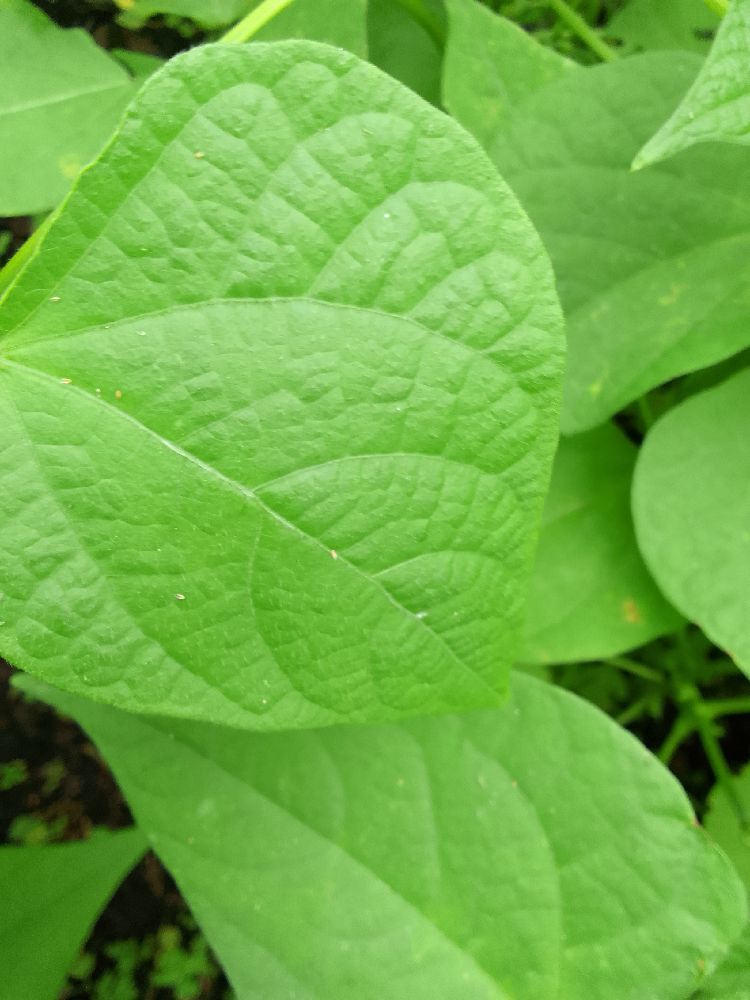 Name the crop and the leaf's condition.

common bean, healthy
